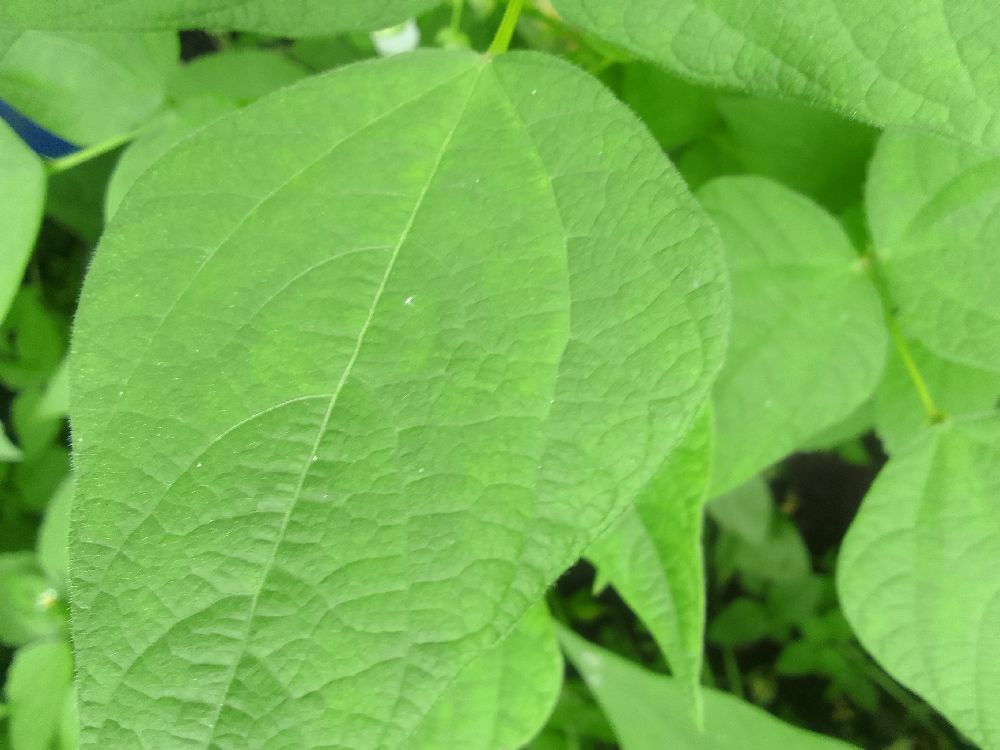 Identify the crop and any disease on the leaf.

common bean, healthy
